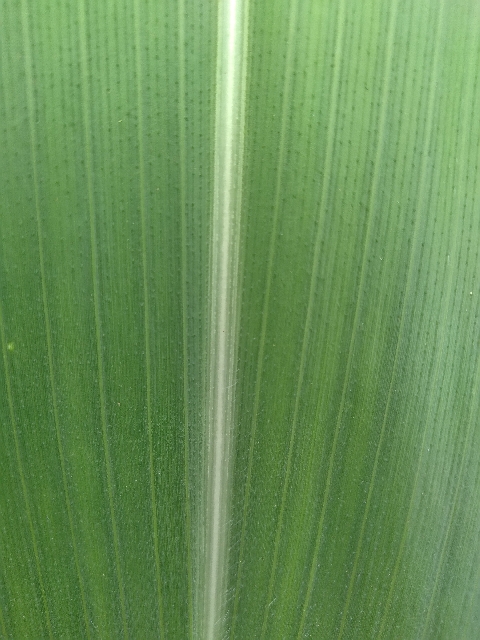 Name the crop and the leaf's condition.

maize, healthy
